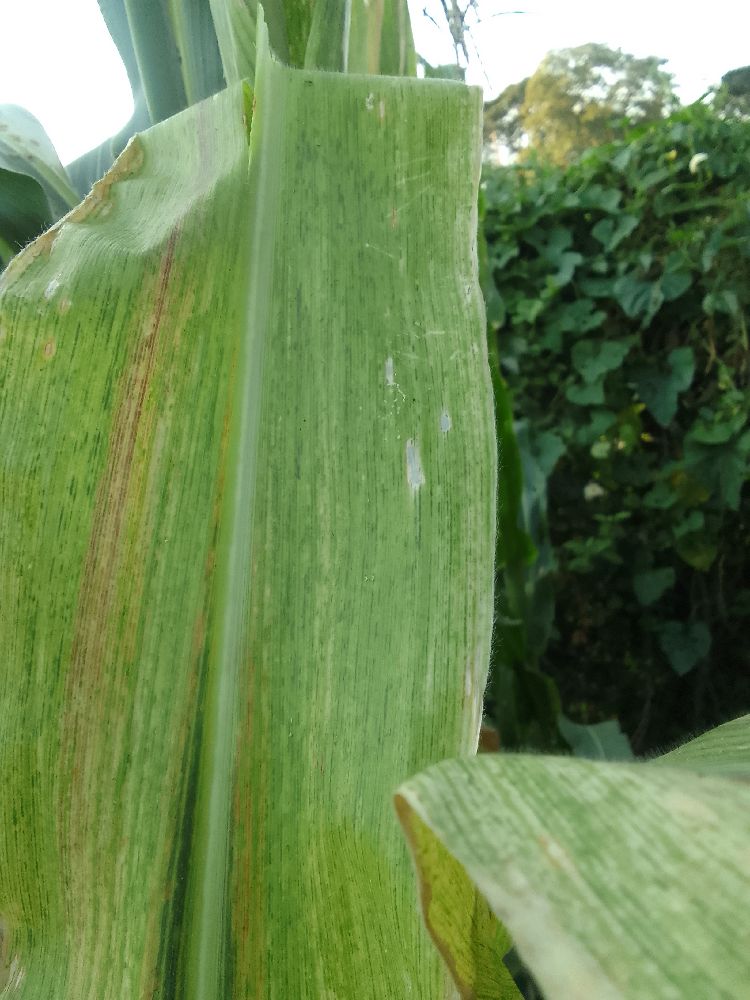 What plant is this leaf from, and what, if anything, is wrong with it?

maize, maize lethal necrosis
